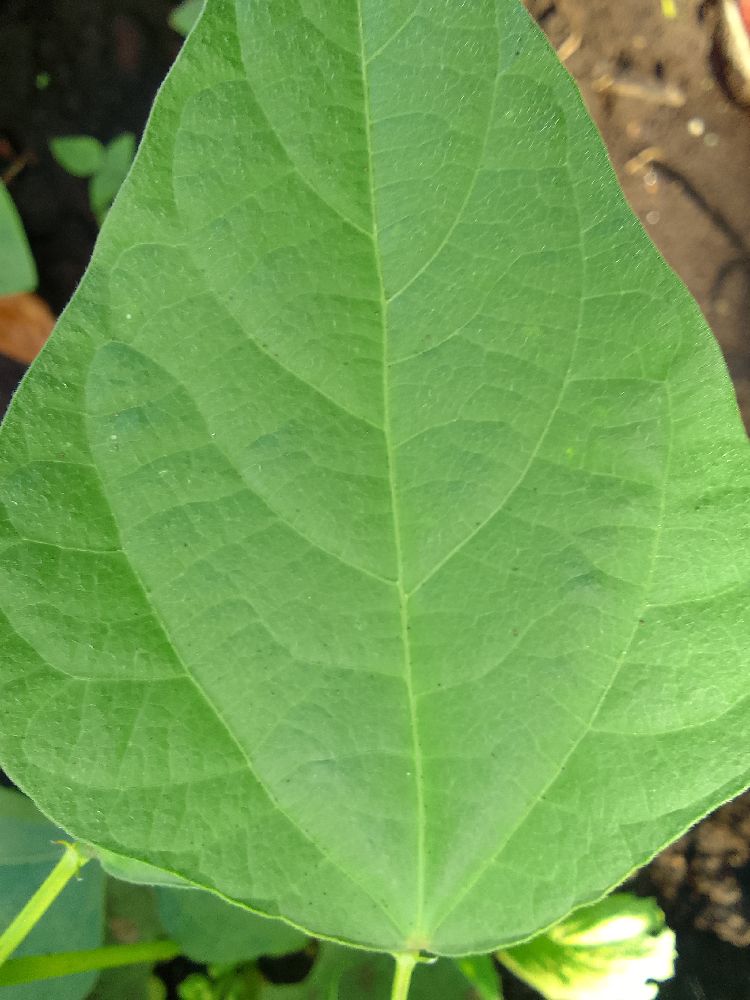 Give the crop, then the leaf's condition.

common bean, healthy
